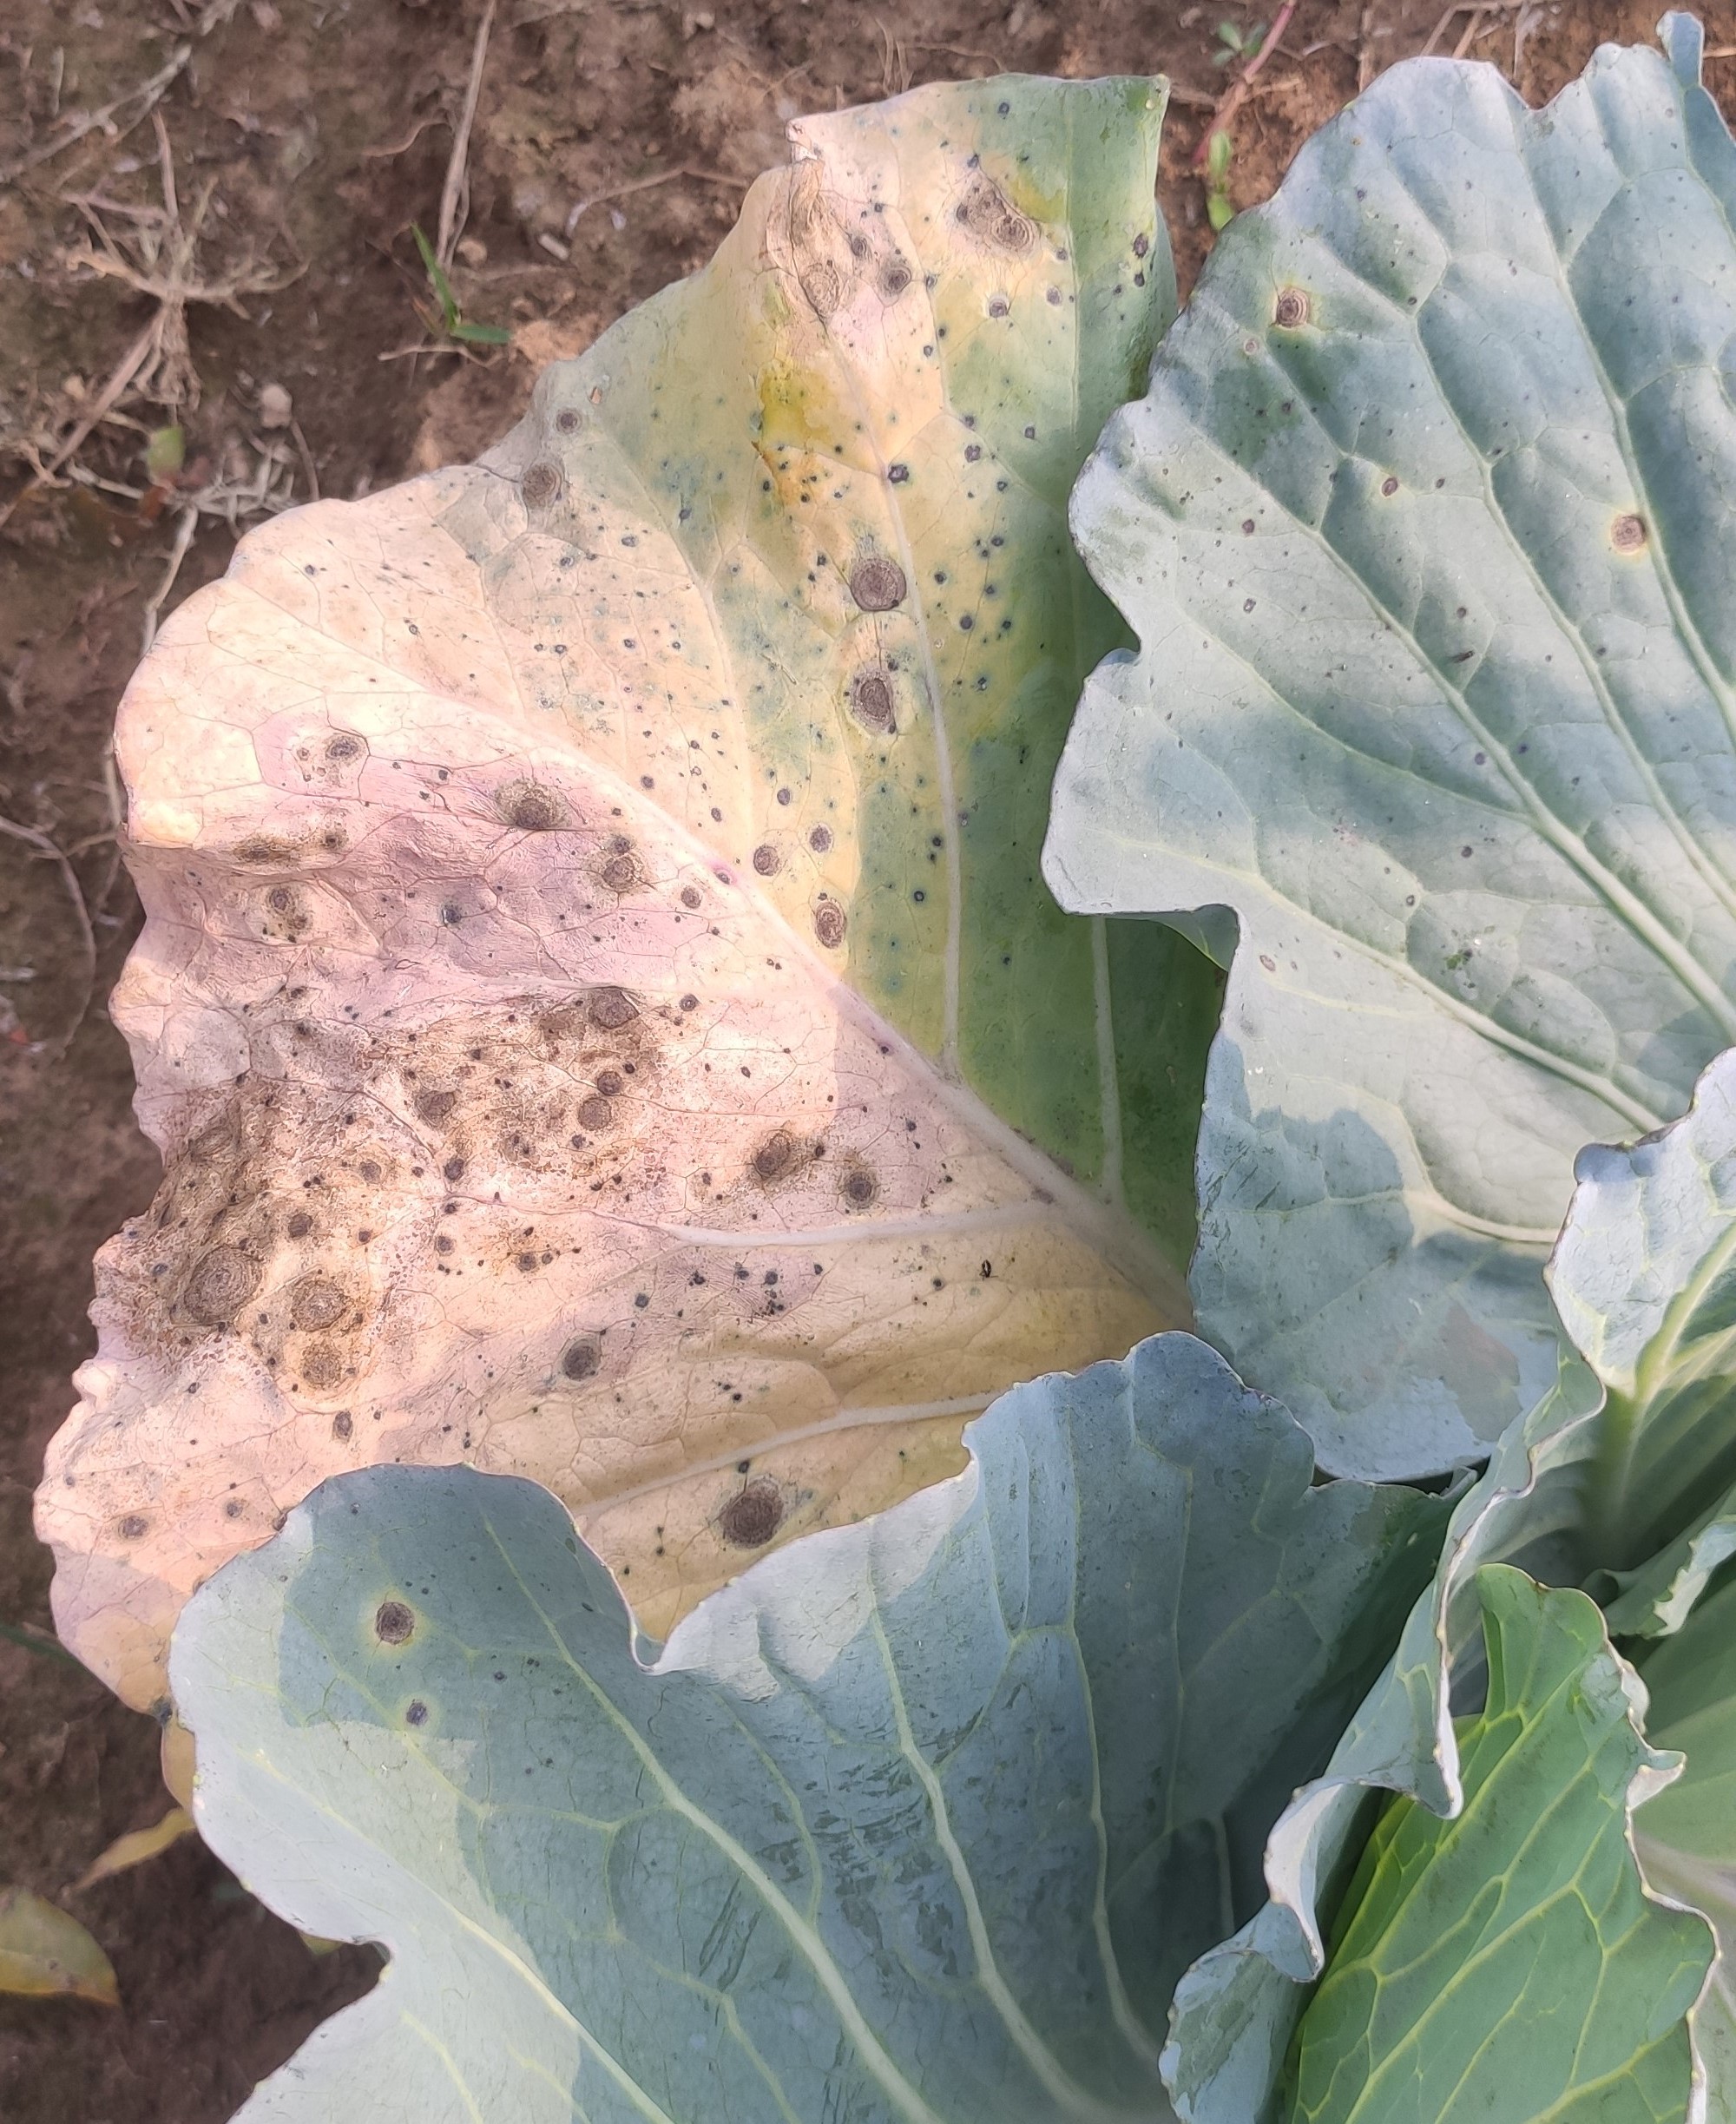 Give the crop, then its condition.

cabbage, alternaria
